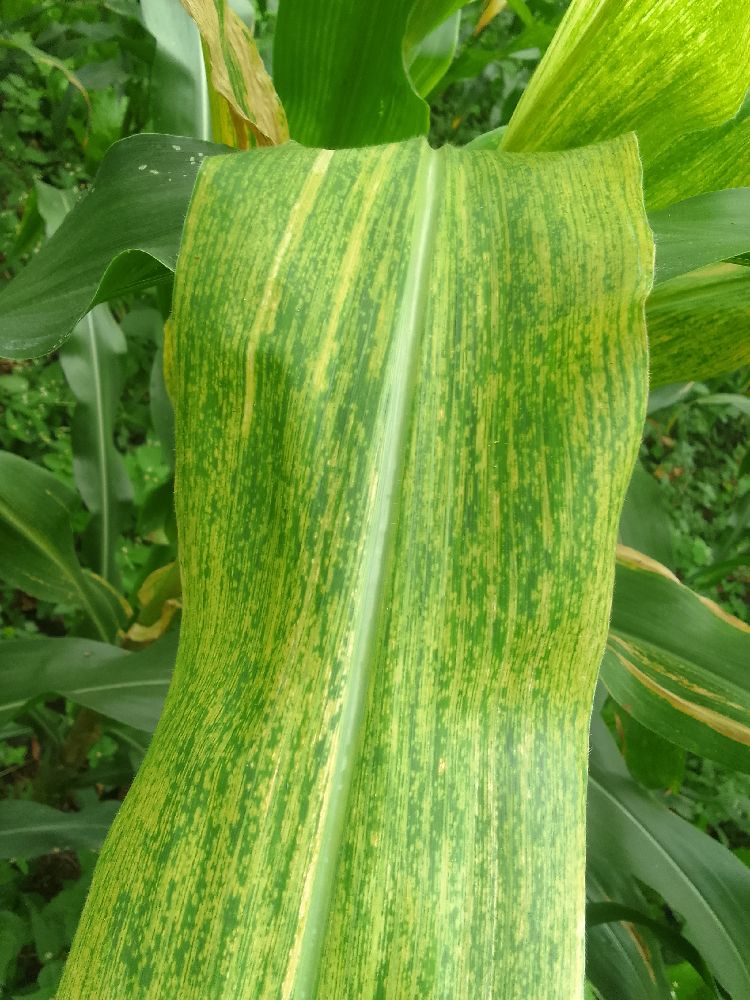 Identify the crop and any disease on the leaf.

maize, maize lethal necrosis
